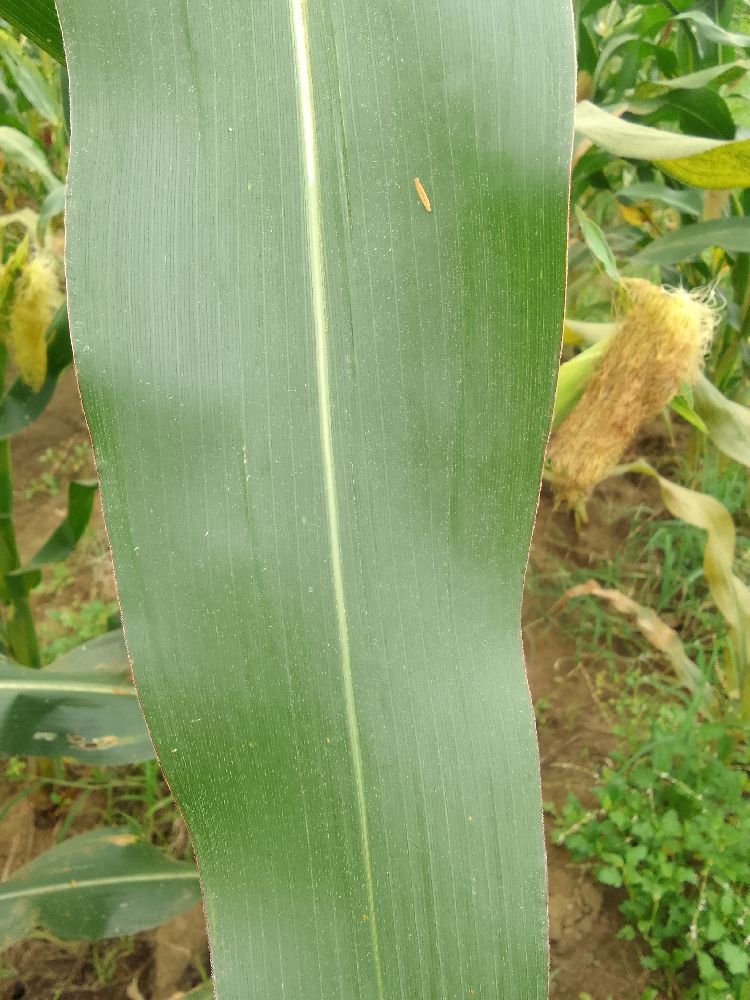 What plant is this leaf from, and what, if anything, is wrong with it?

maize, healthy
